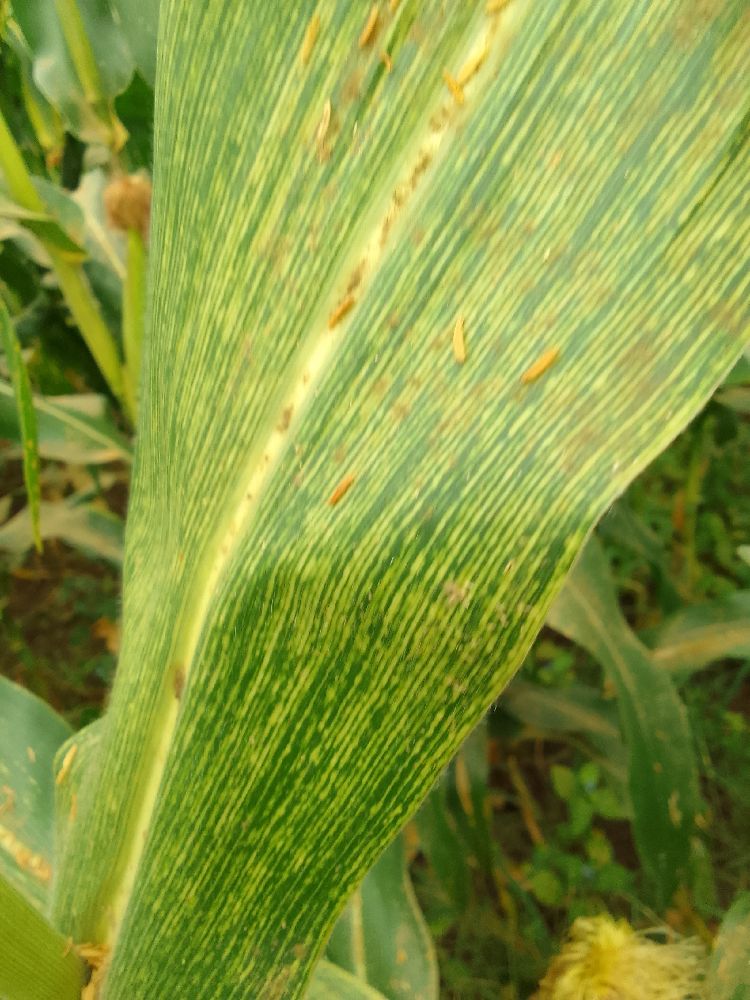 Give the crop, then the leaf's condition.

maize, maize streak virus
